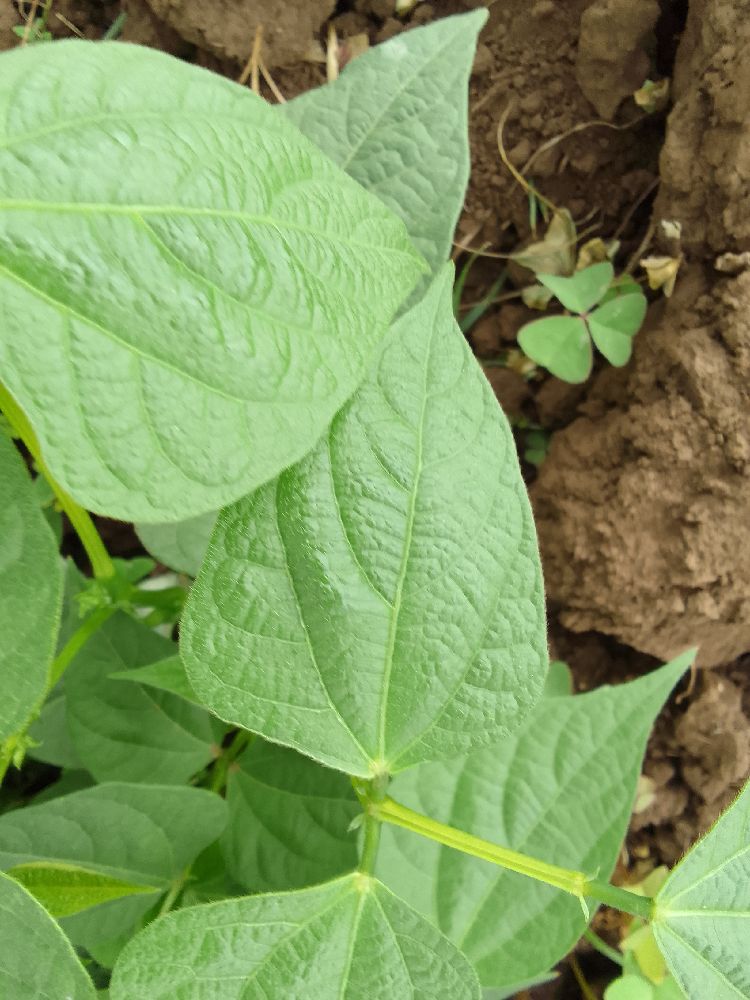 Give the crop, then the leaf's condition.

common bean, healthy
